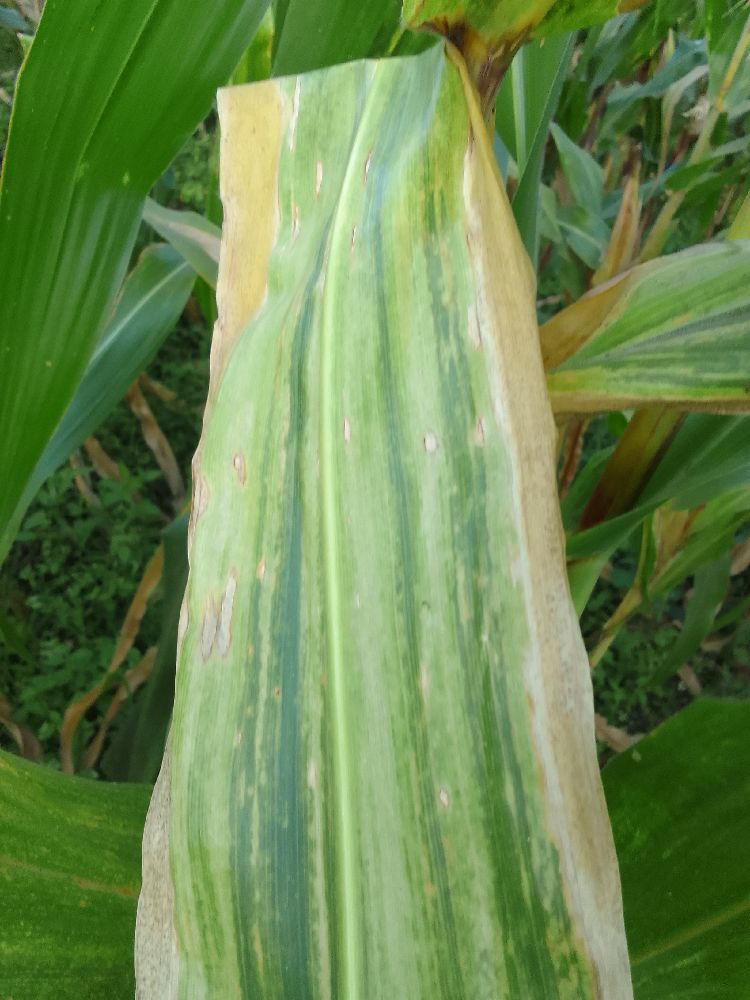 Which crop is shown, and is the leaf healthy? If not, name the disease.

maize, maize lethal necrosis
